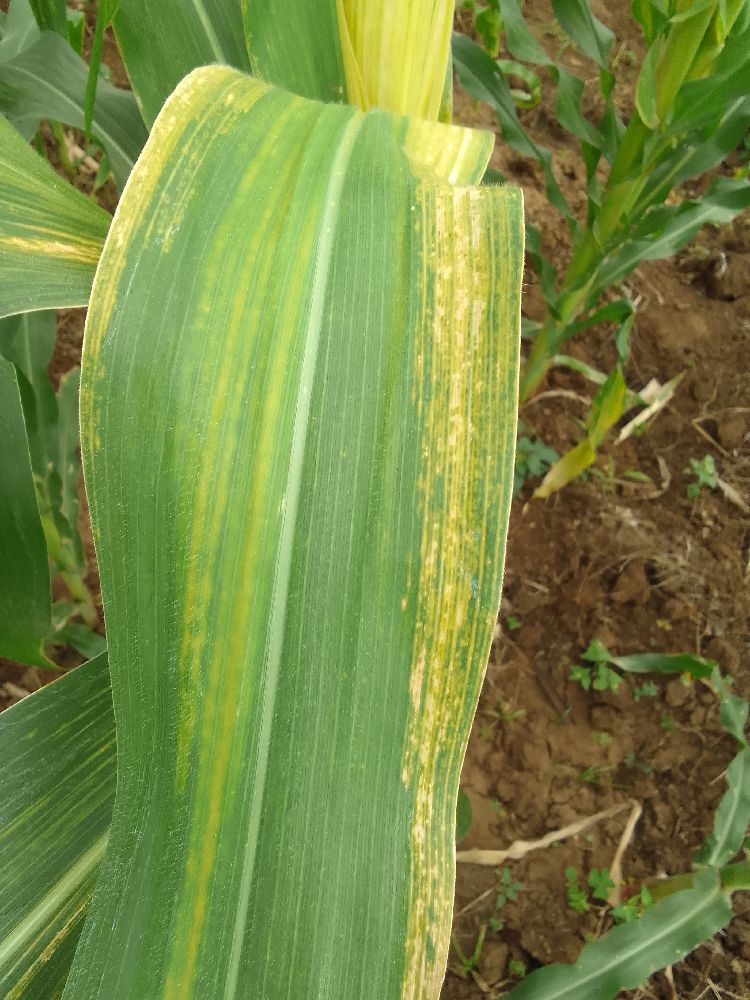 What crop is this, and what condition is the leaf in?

maize, maize lethal necrosis
